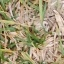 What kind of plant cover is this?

grass
